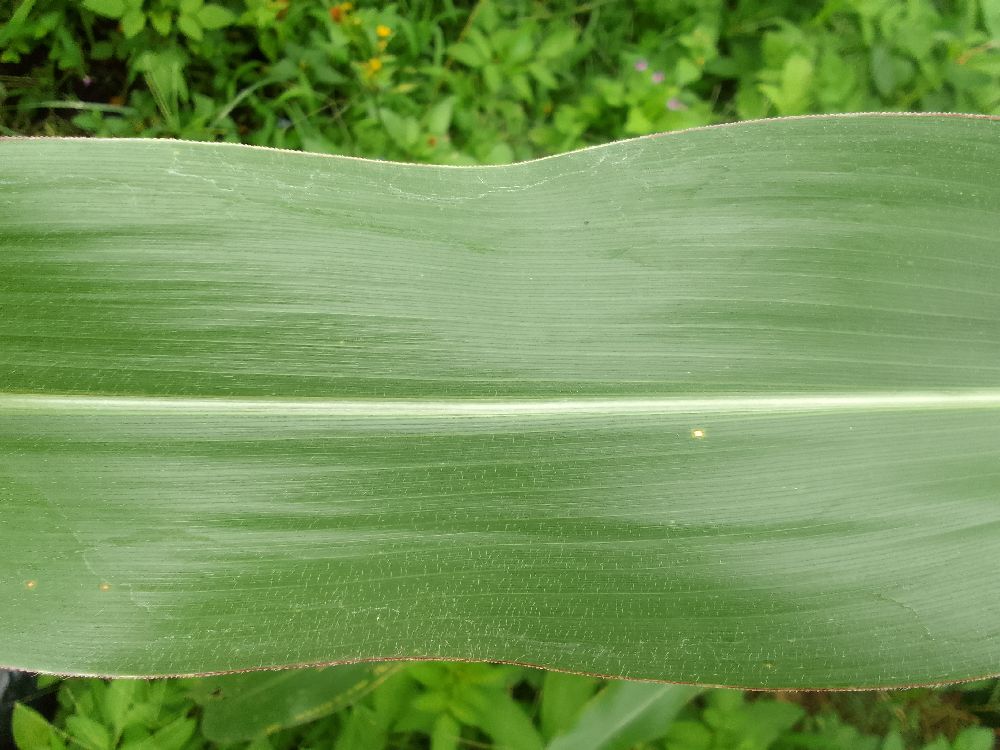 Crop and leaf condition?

maize, healthy
